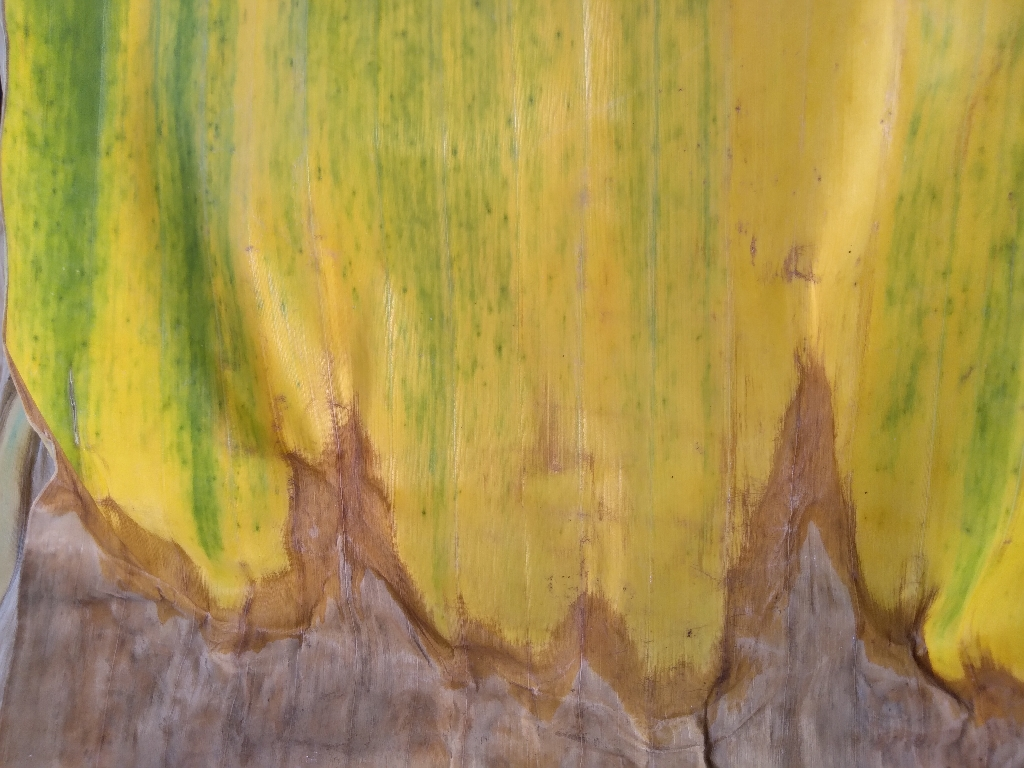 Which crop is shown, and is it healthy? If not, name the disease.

banana, fusarium wilt race 1
